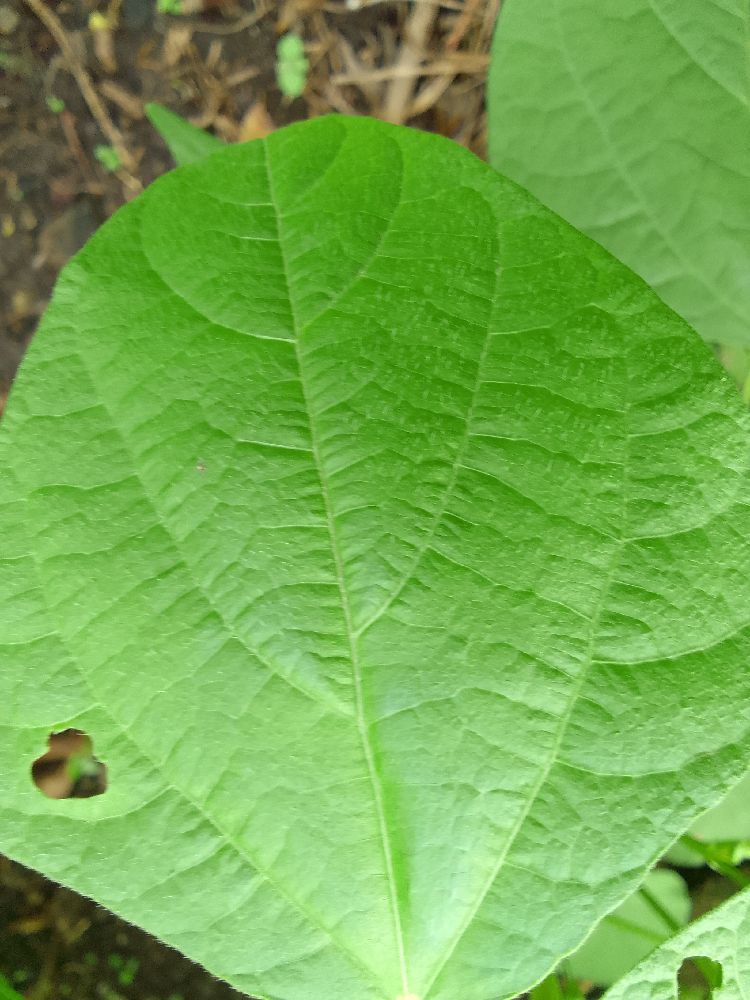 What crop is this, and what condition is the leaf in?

common bean, healthy
